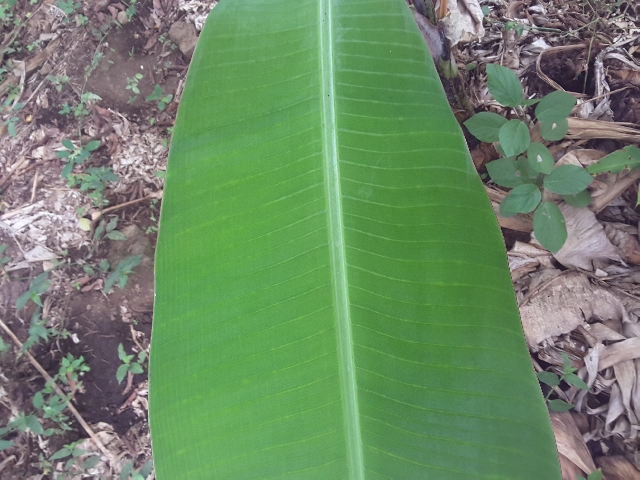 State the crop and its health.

banana, healthy
